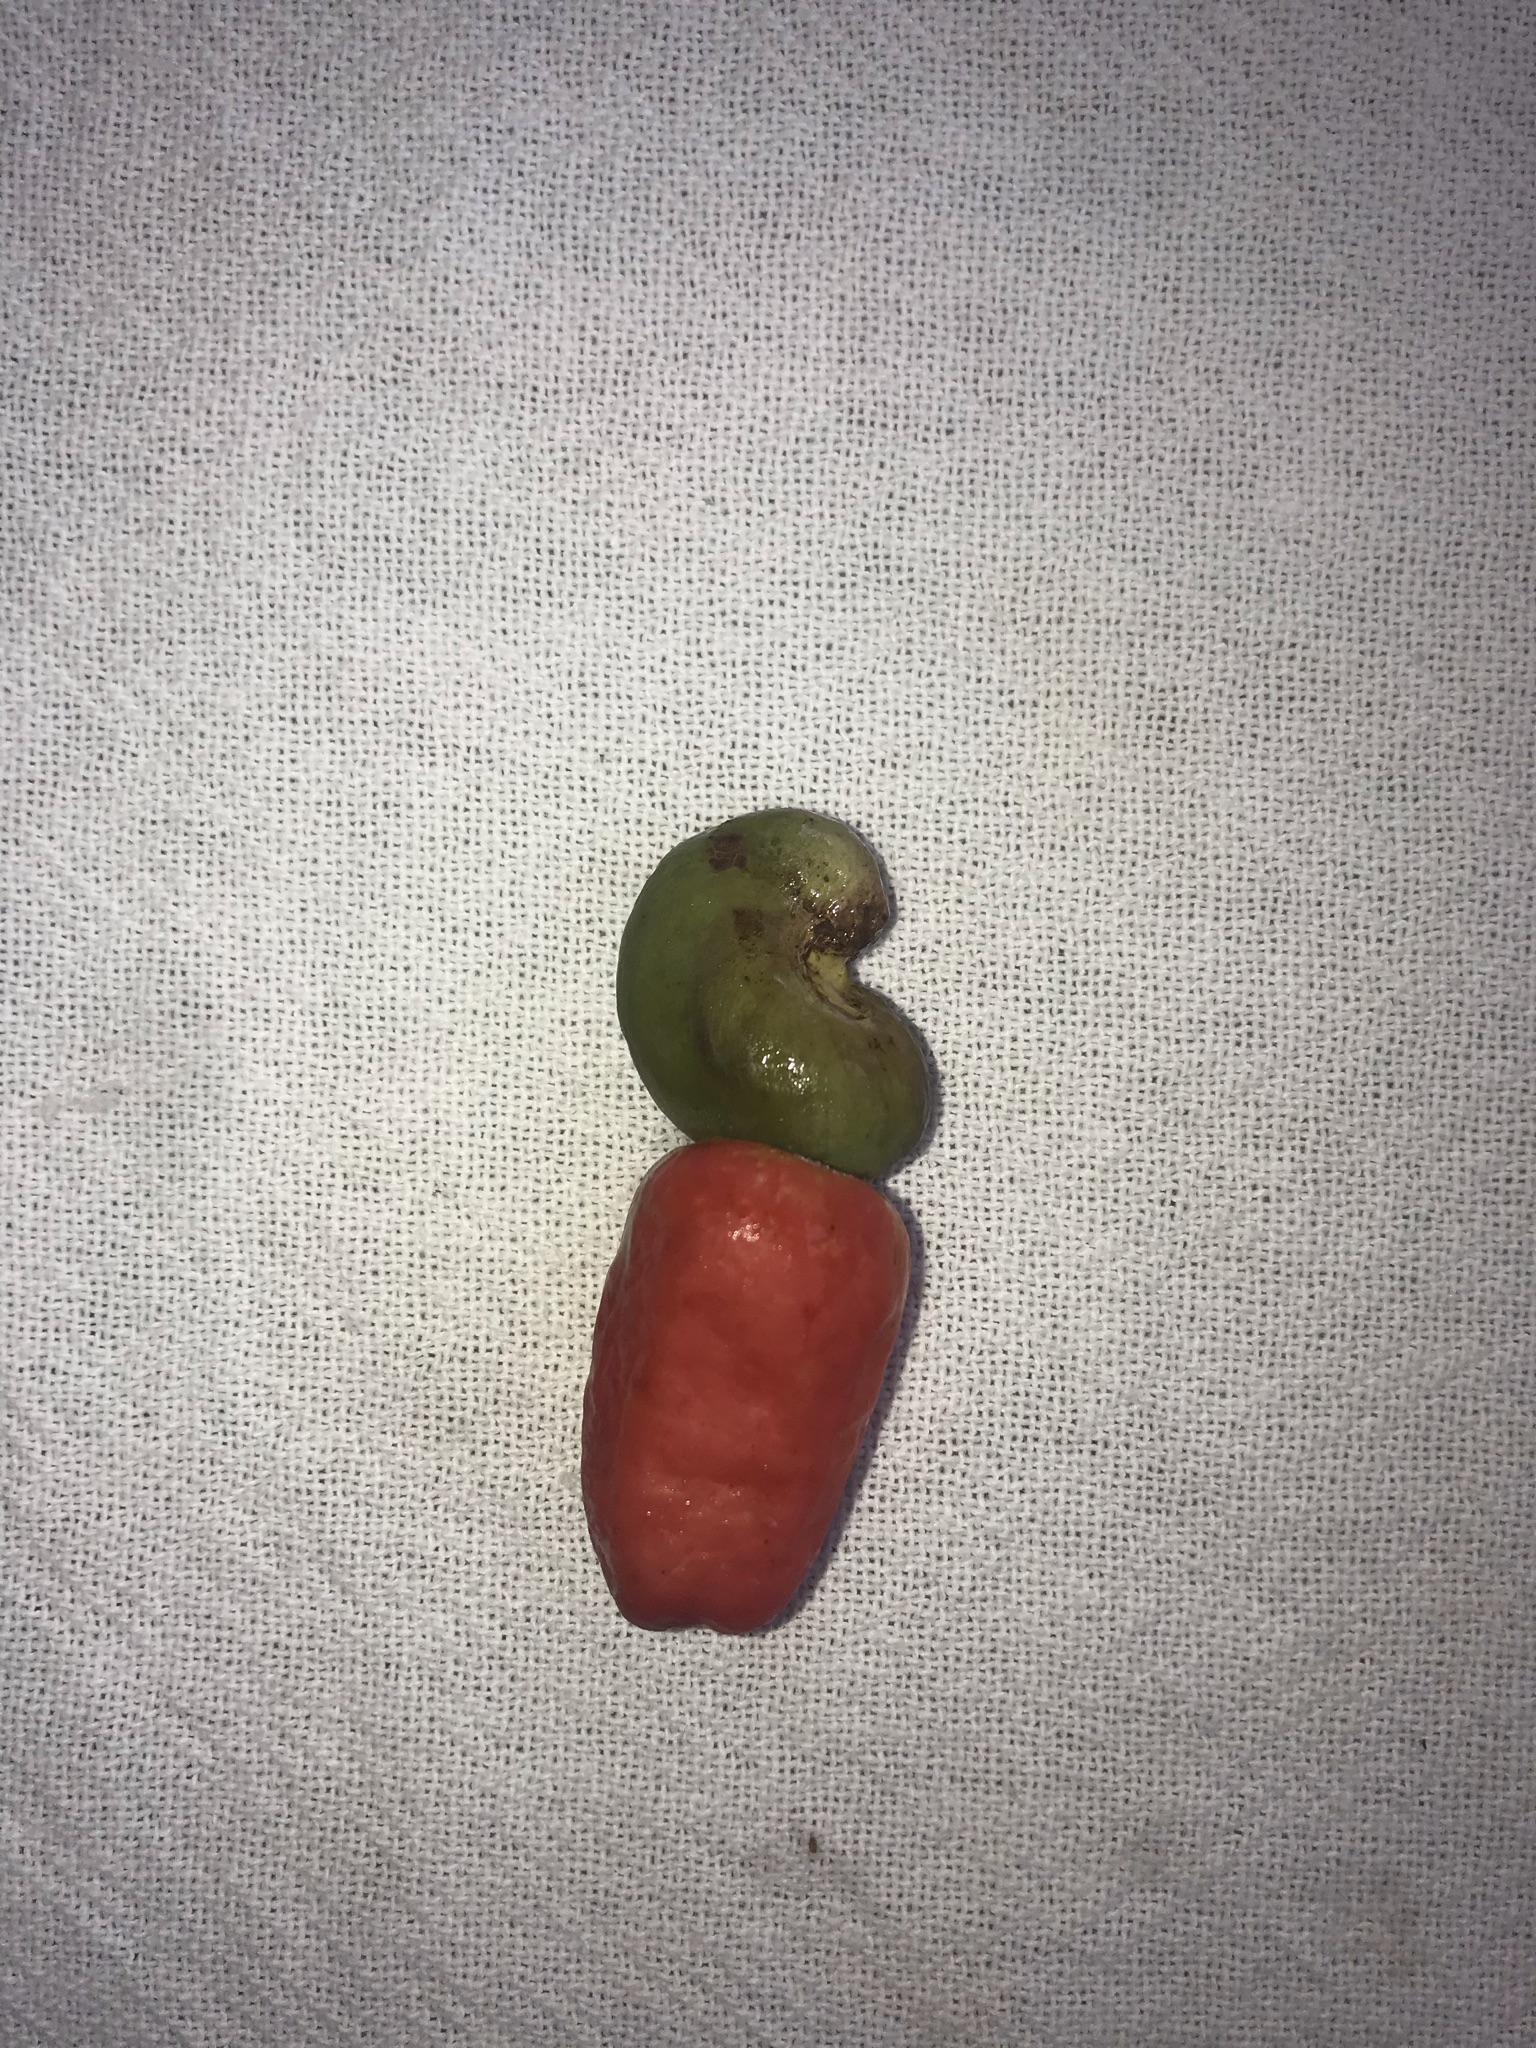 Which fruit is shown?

caju vermelho
